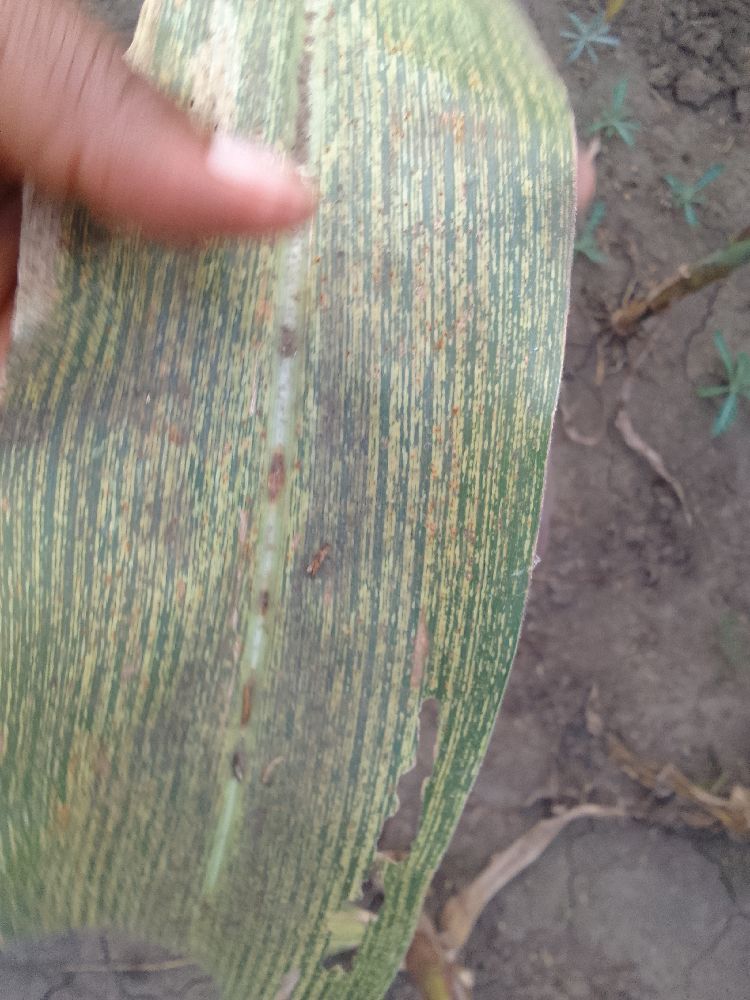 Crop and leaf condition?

maize, maize streak virus
